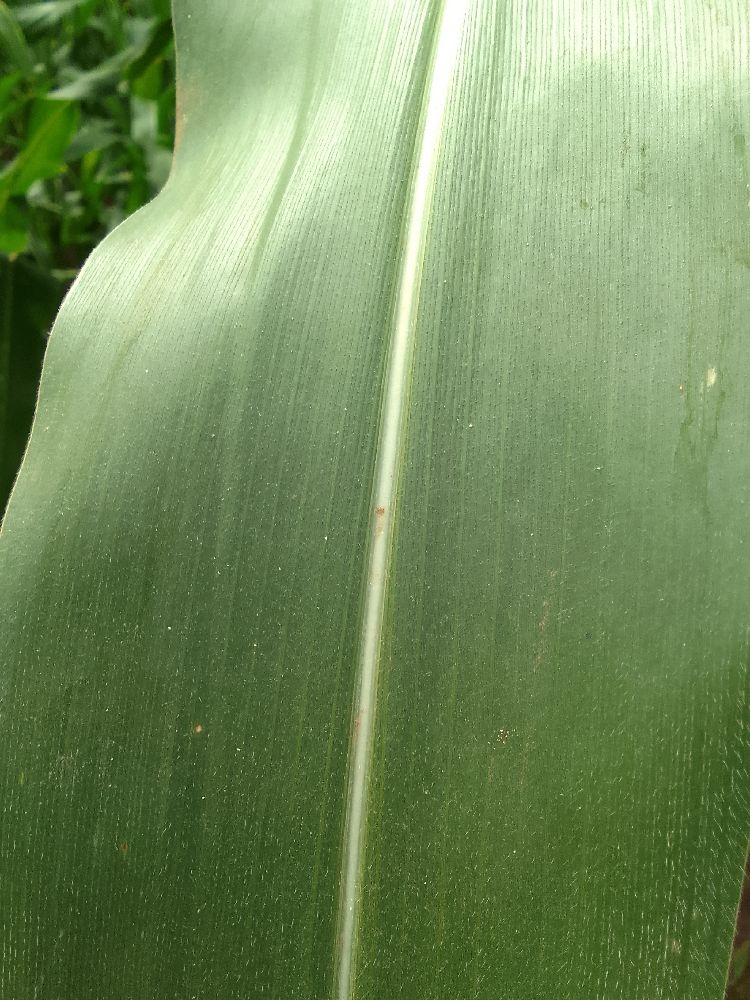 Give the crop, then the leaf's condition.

maize, healthy
